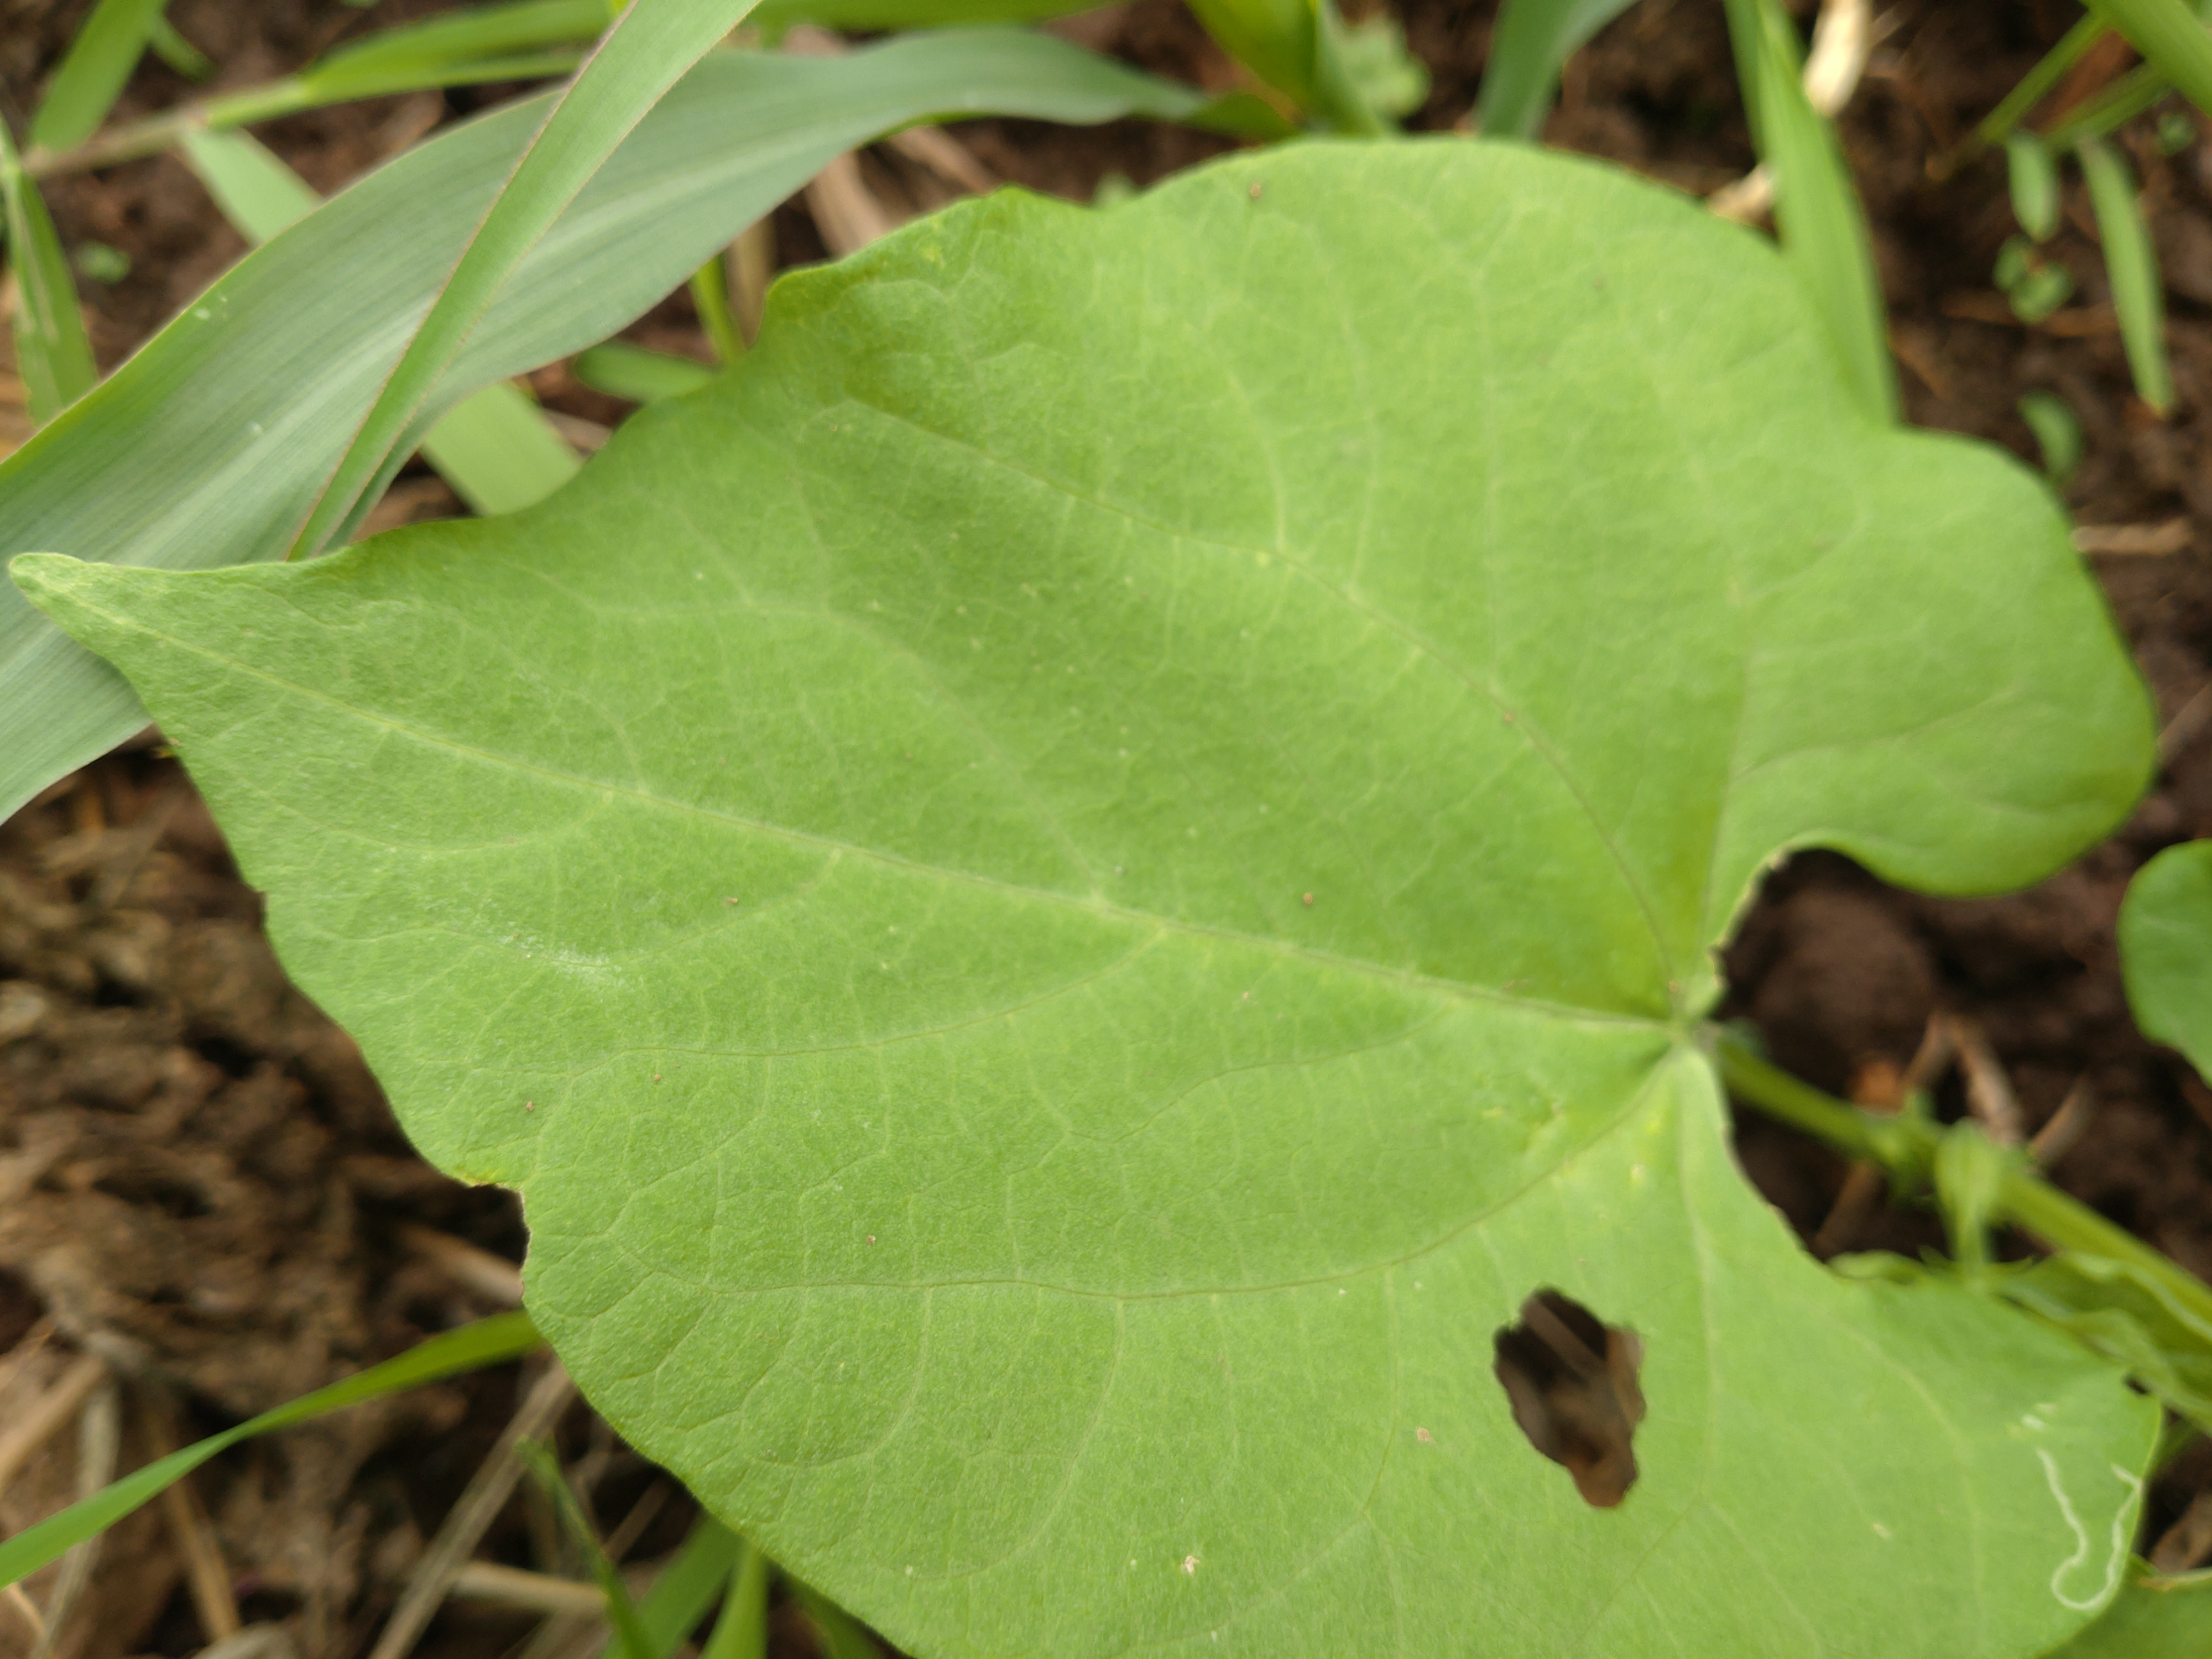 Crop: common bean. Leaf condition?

healthy
